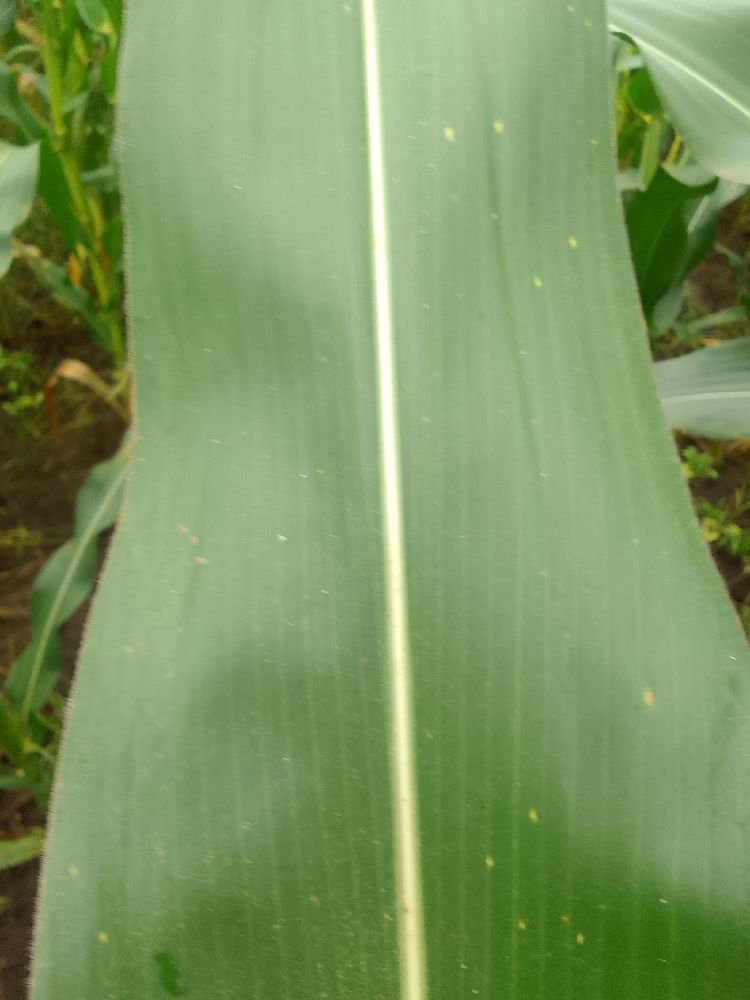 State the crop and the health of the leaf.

maize, healthy
